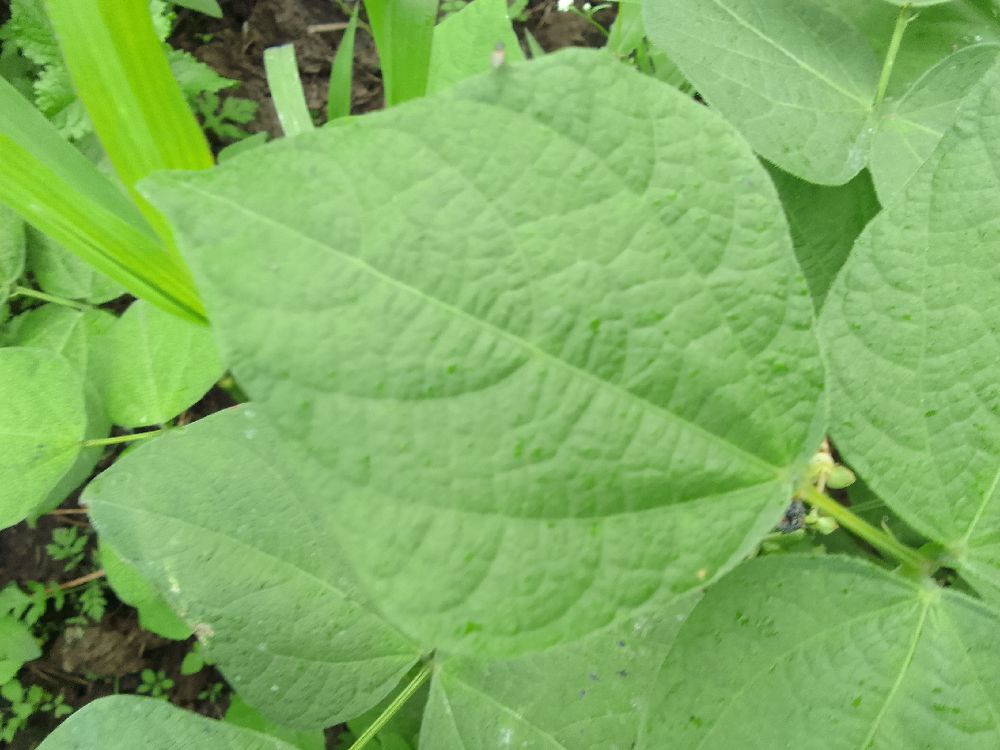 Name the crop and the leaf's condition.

common bean, healthy
